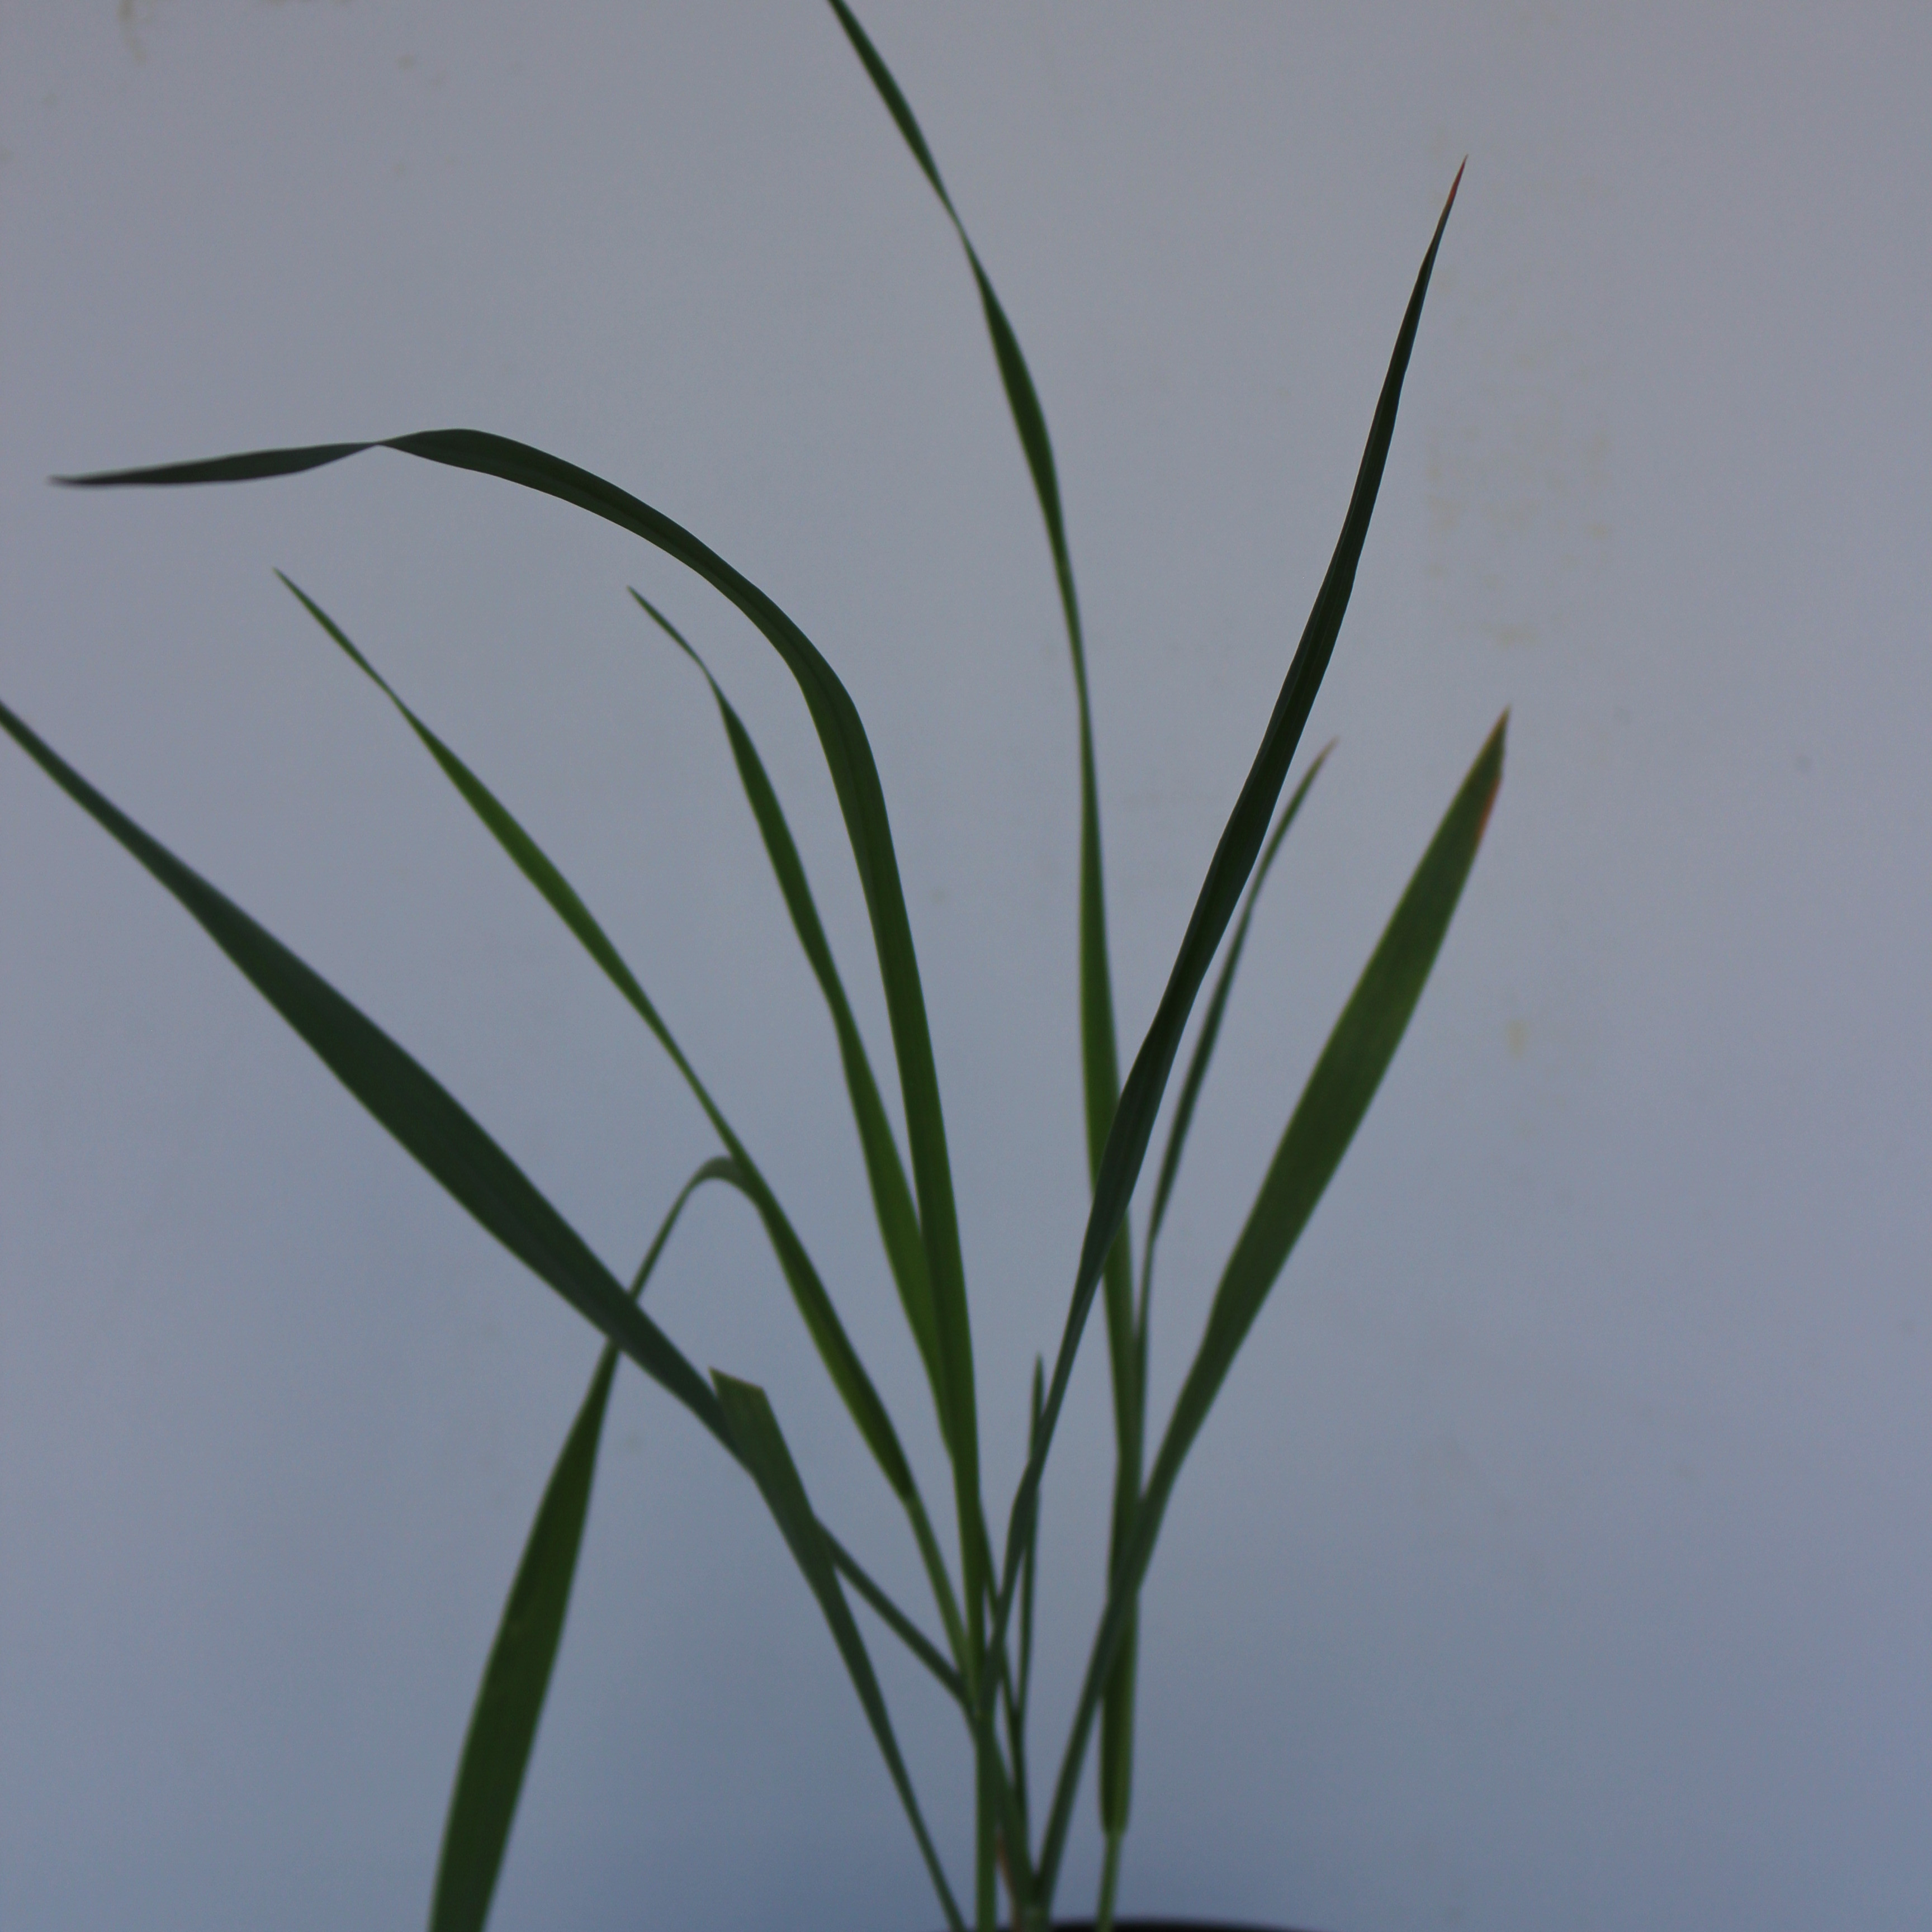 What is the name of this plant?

Avena sterilis
